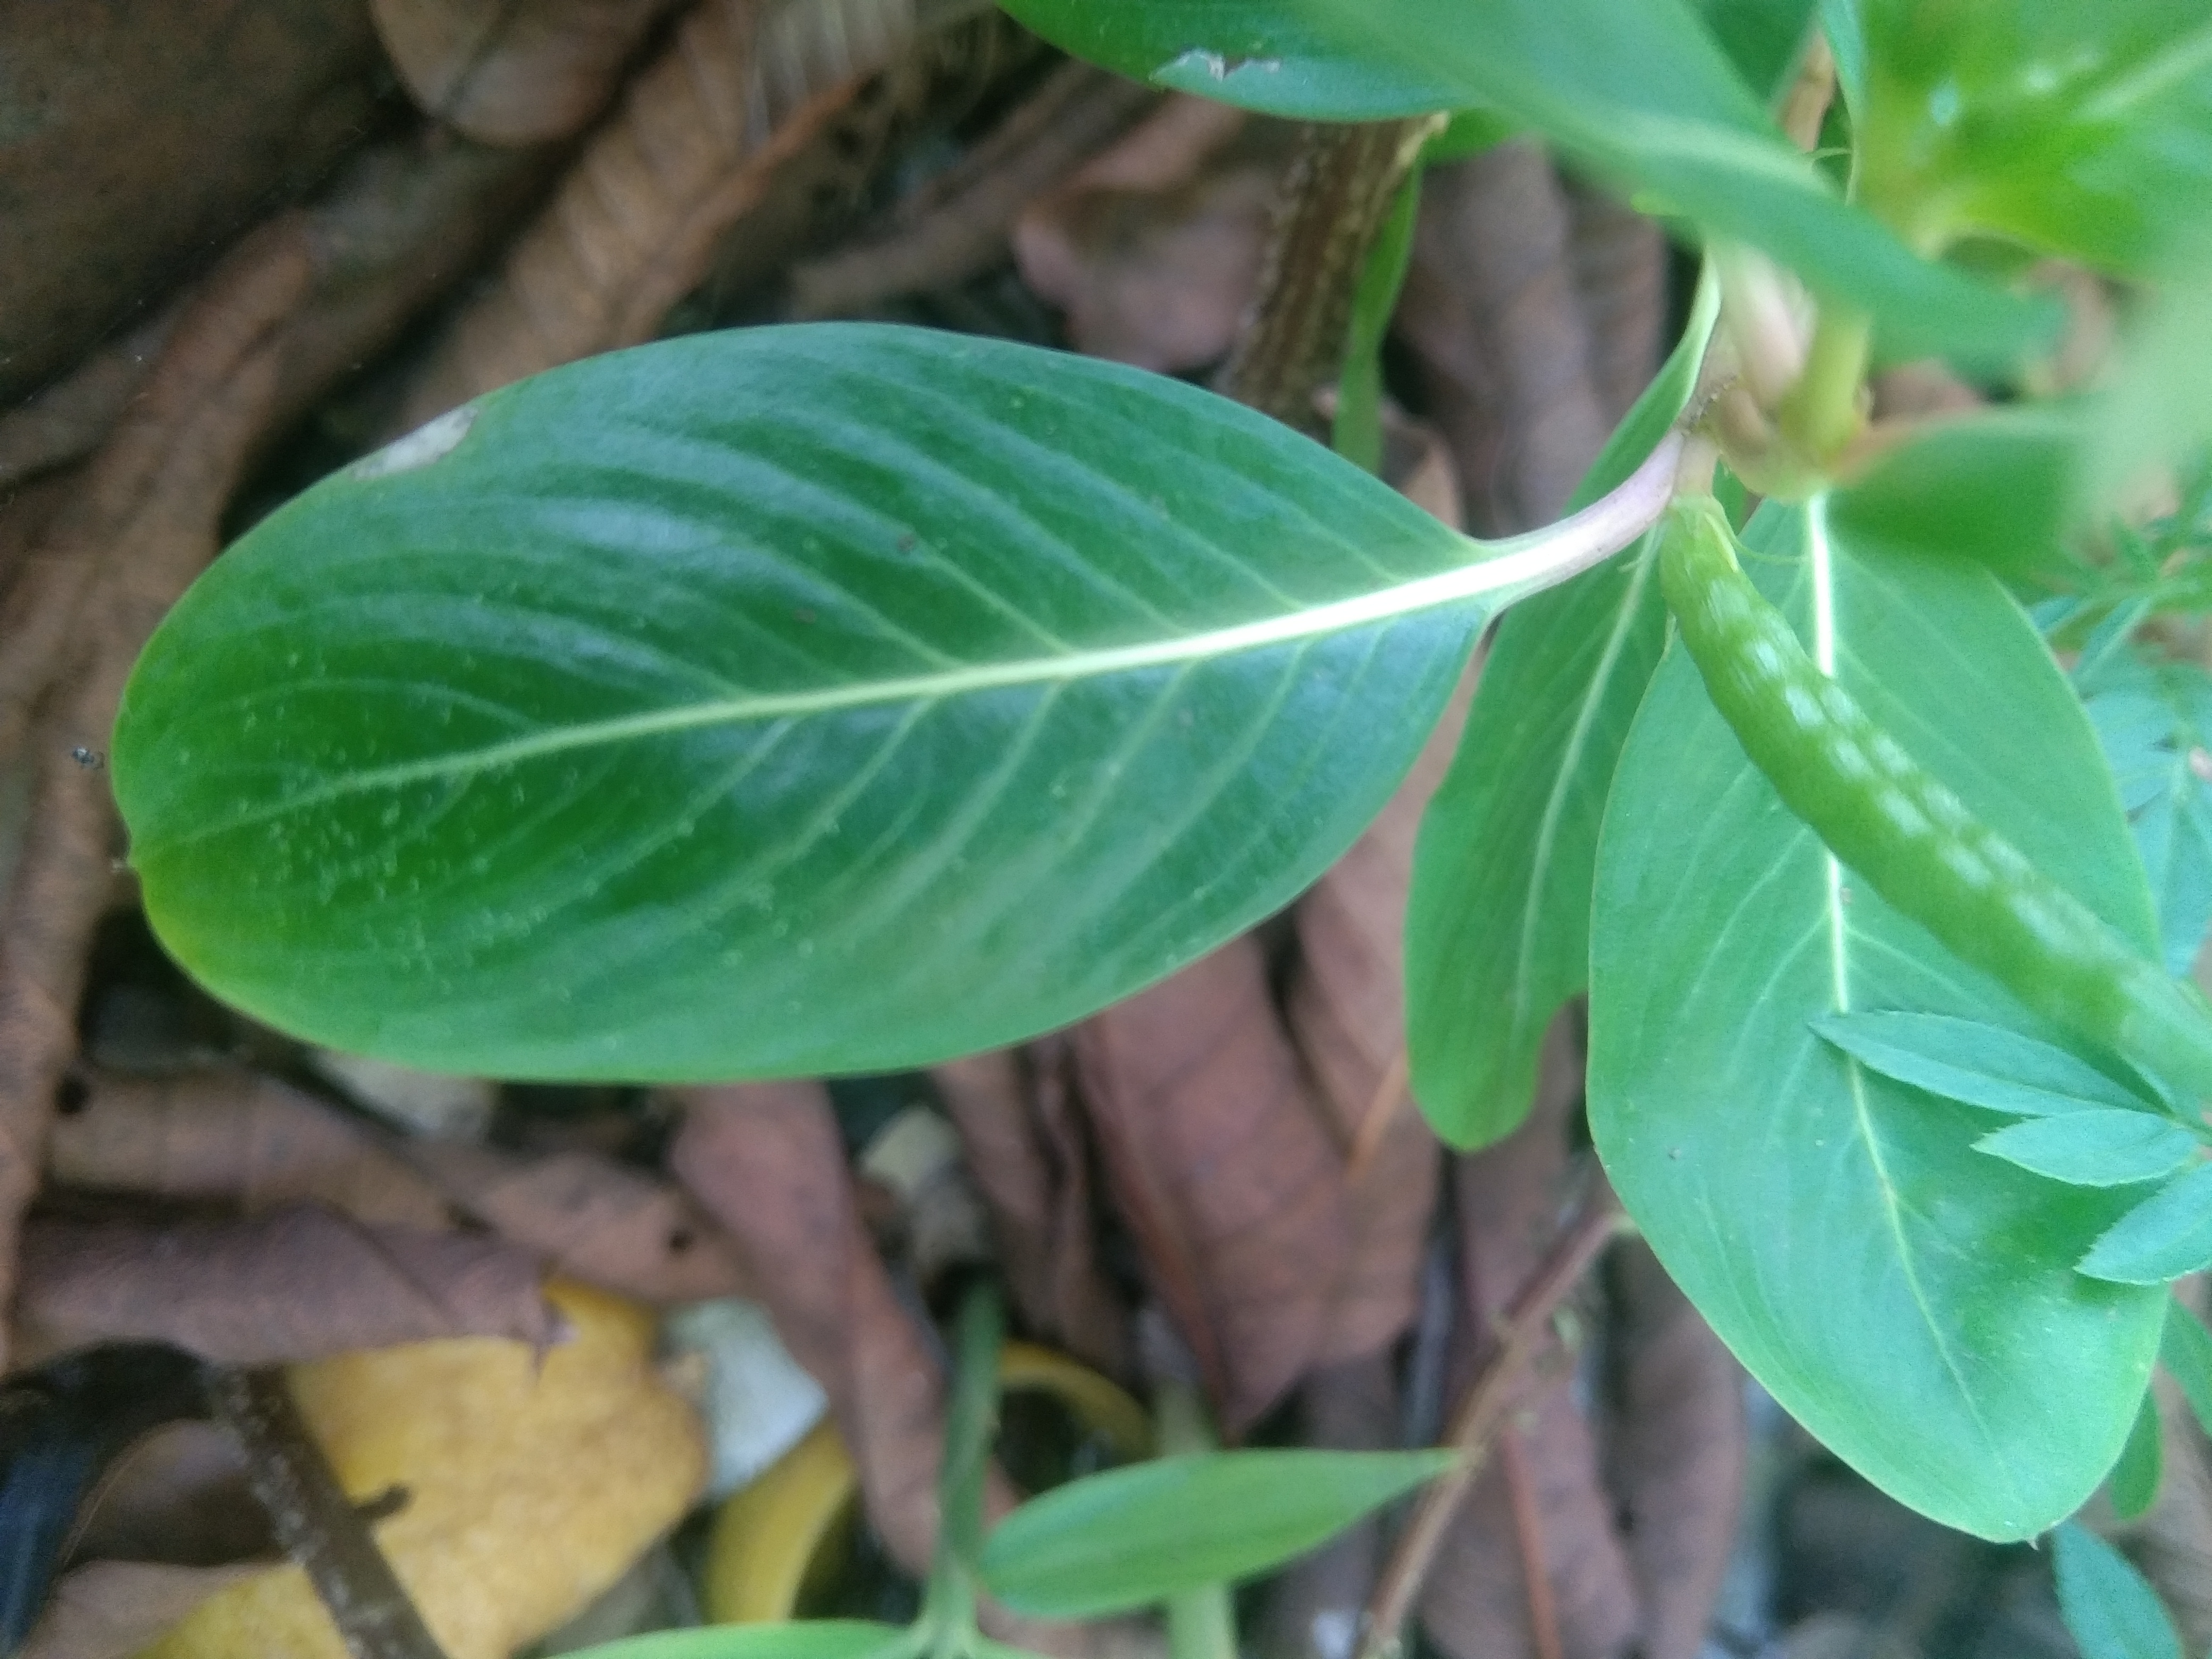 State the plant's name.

rose periwinkle
